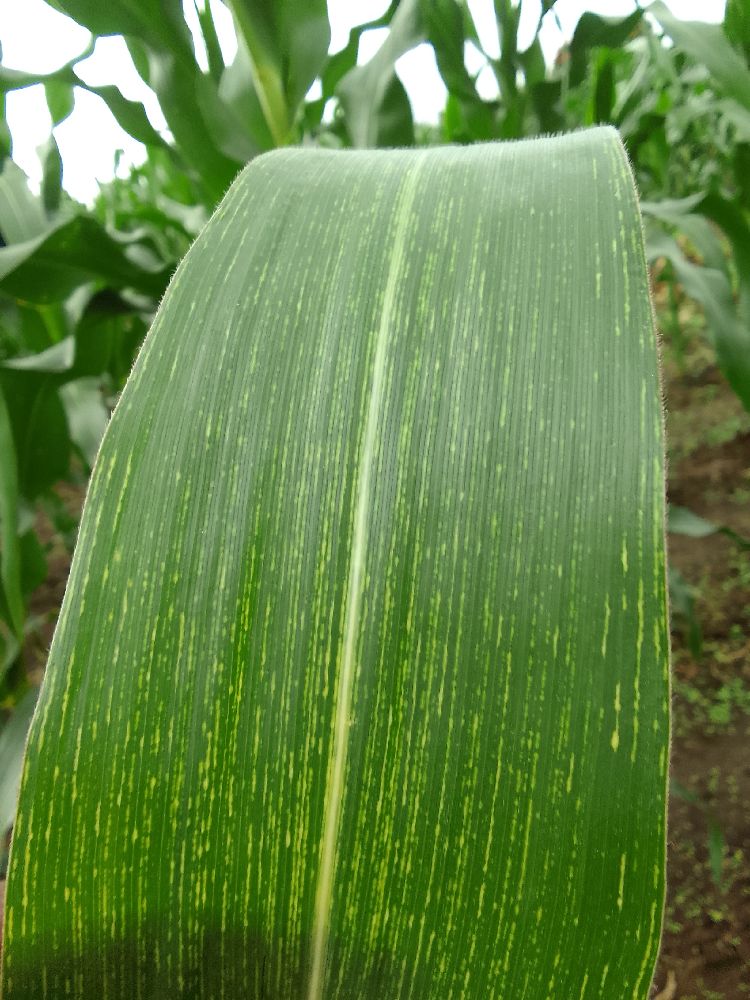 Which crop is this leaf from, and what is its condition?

maize, maize streak virus
